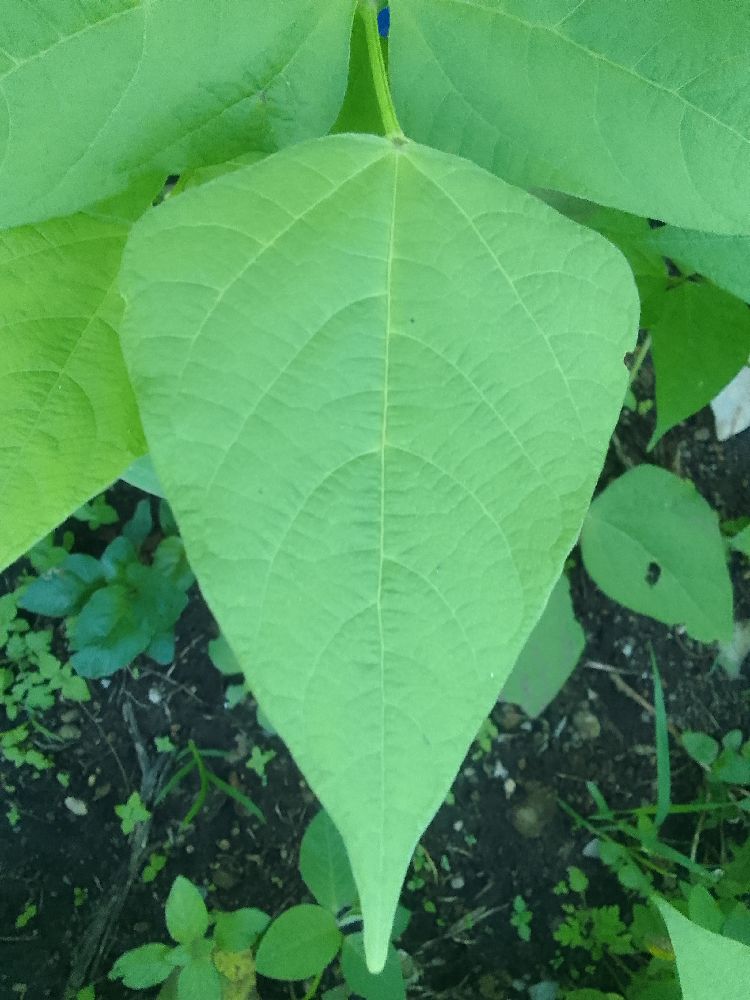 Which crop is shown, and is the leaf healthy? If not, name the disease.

common bean, healthy
